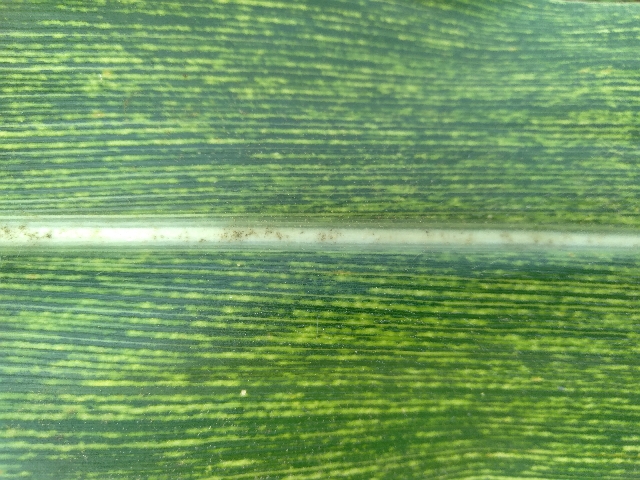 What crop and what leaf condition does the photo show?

maize, maize streak virus
